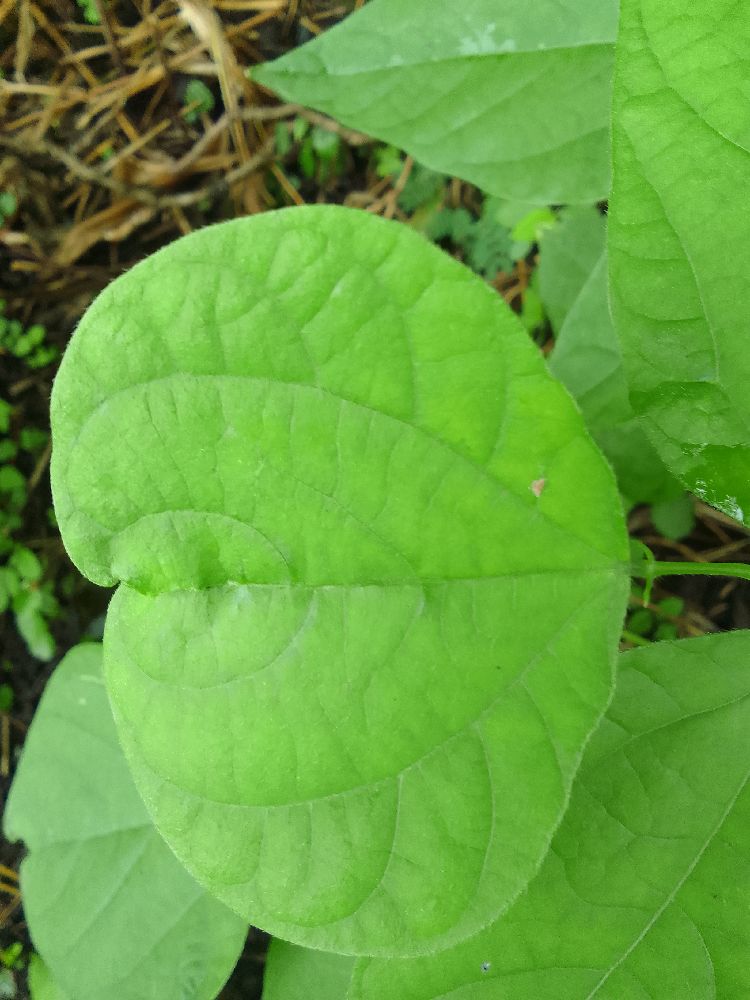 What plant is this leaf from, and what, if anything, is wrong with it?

common bean, healthy
